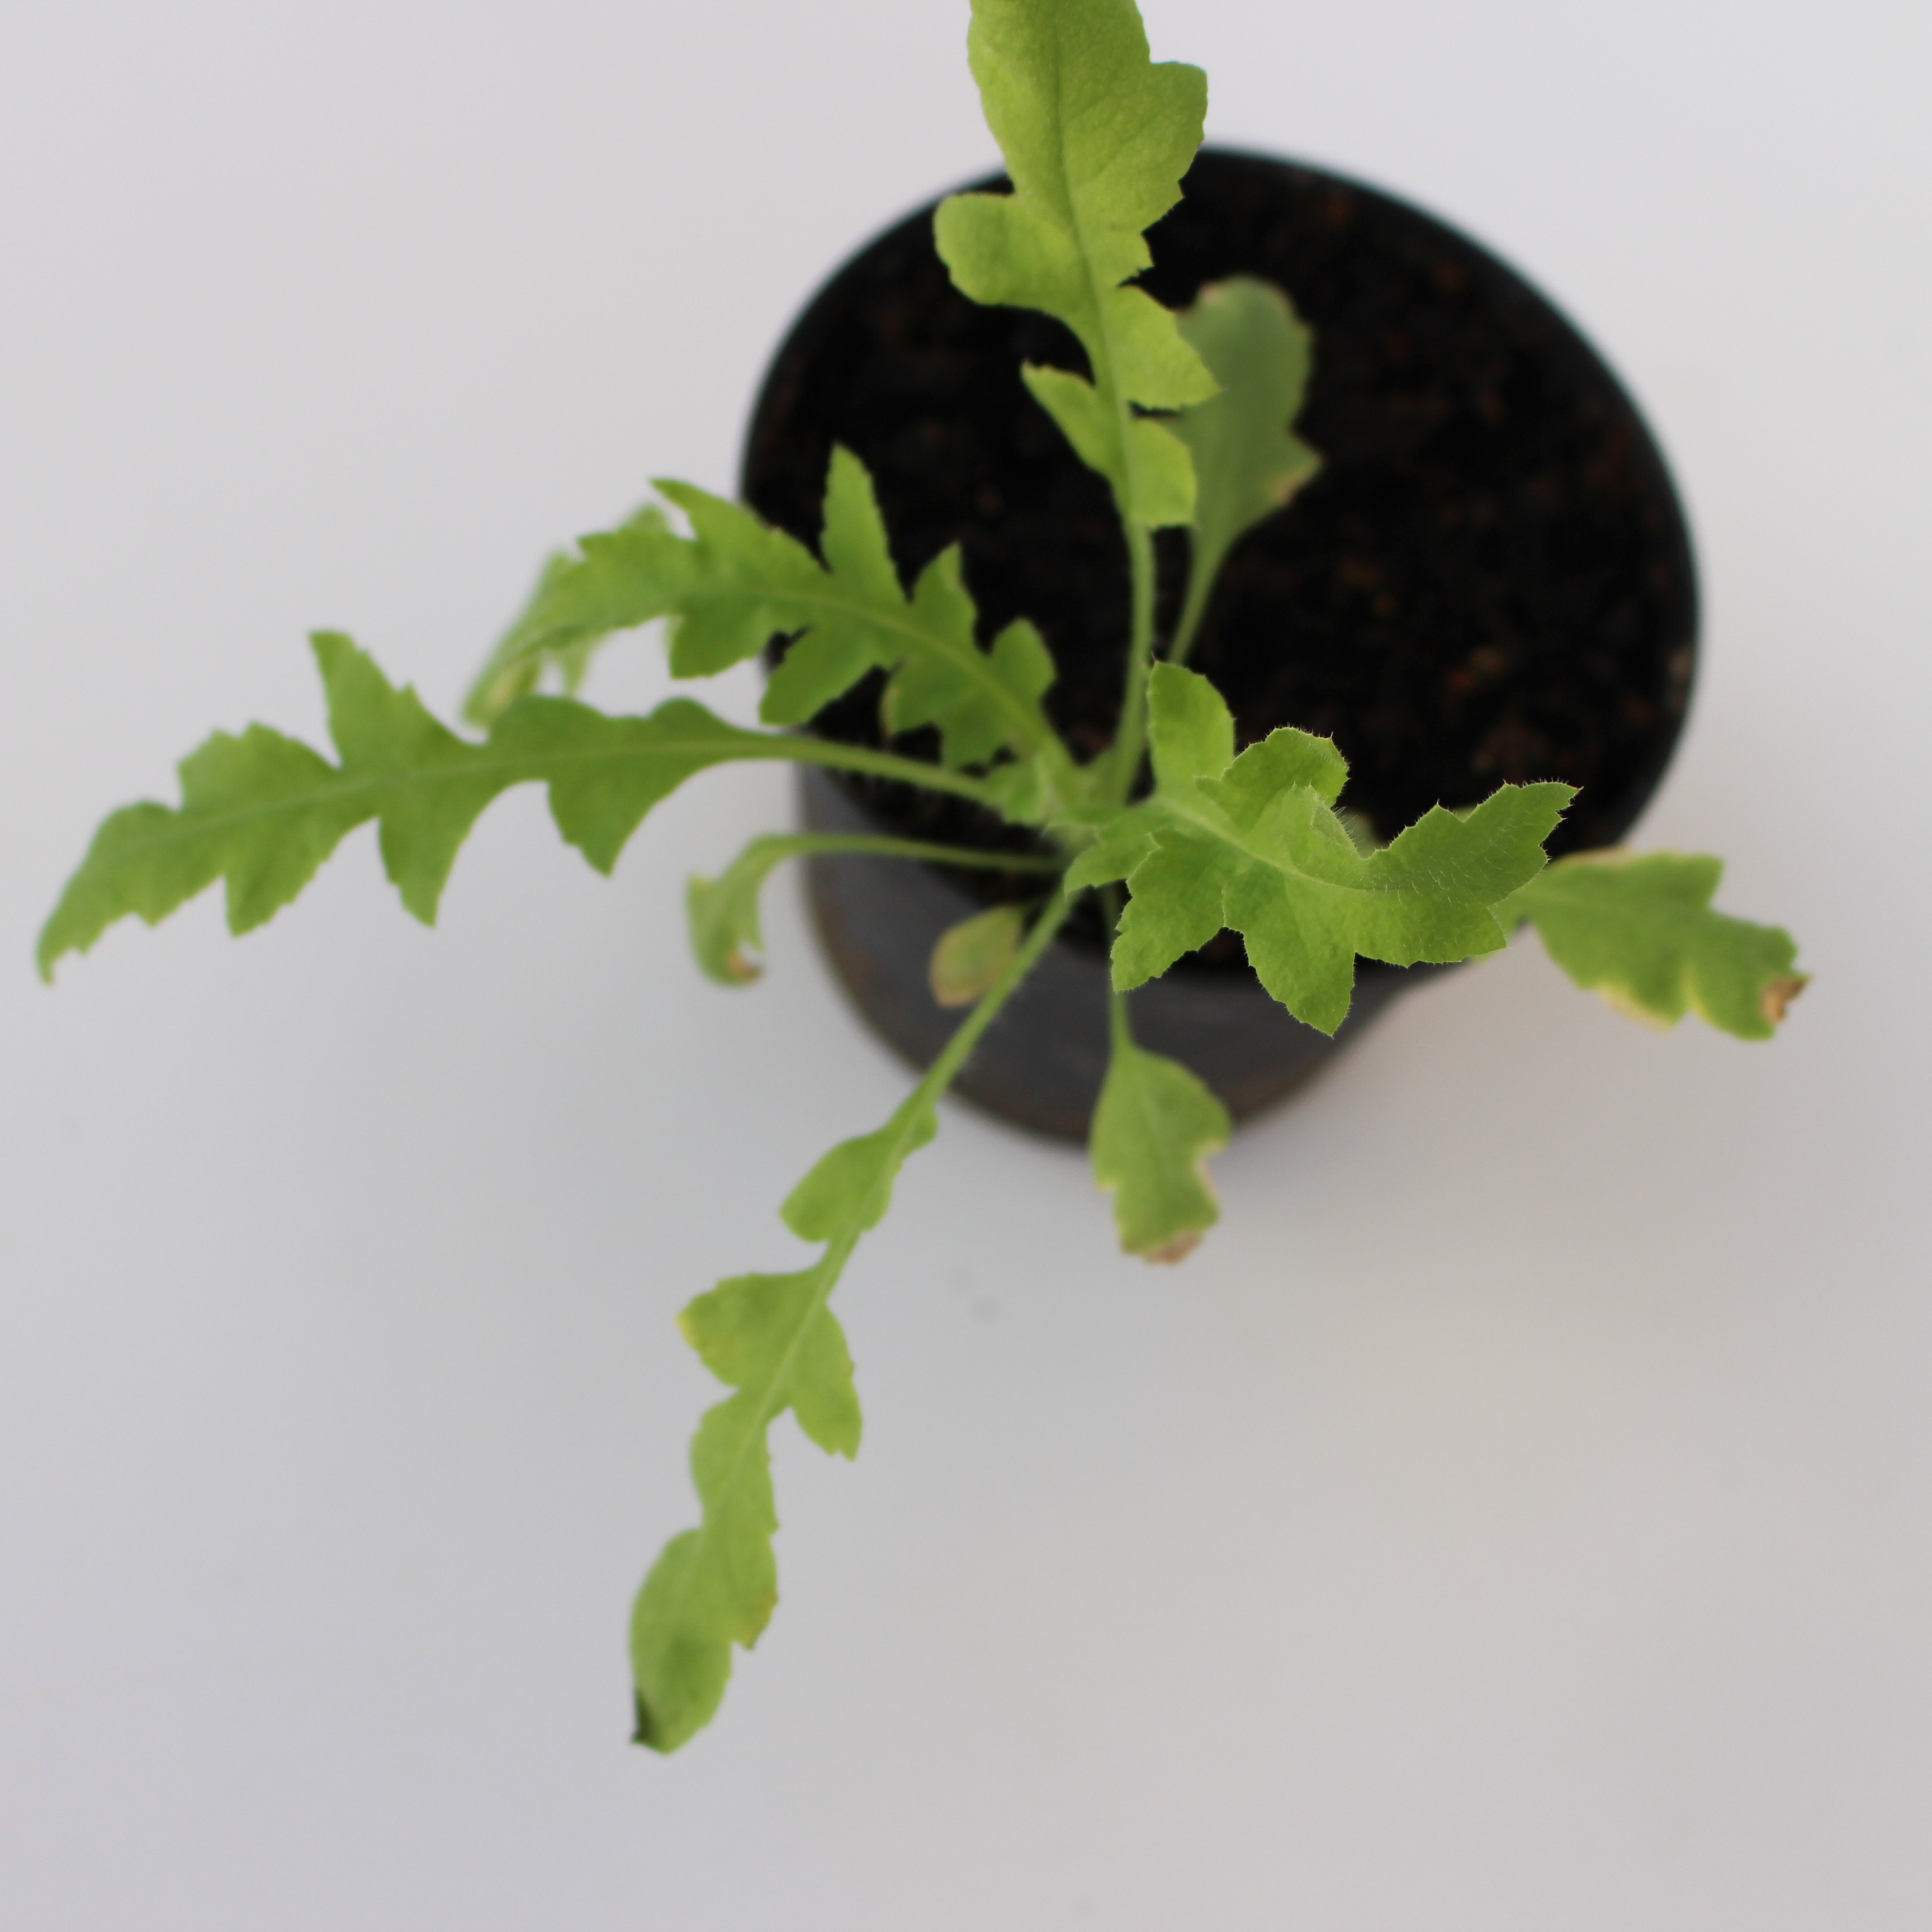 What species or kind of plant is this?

Papaver rhoeas
